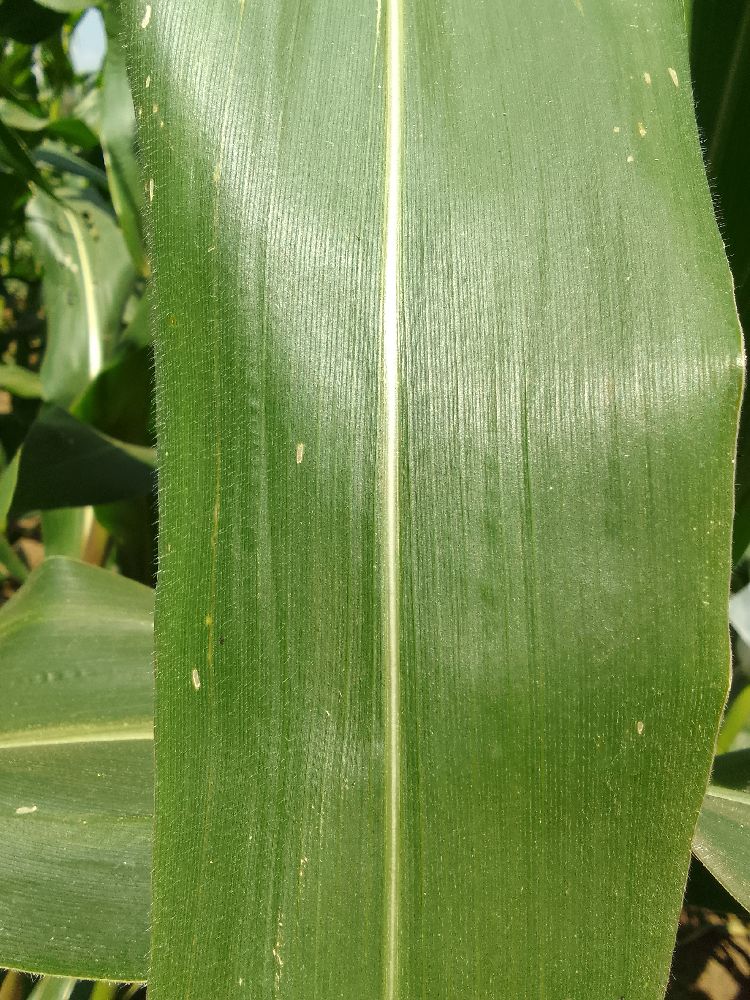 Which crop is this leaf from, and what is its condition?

maize, healthy
